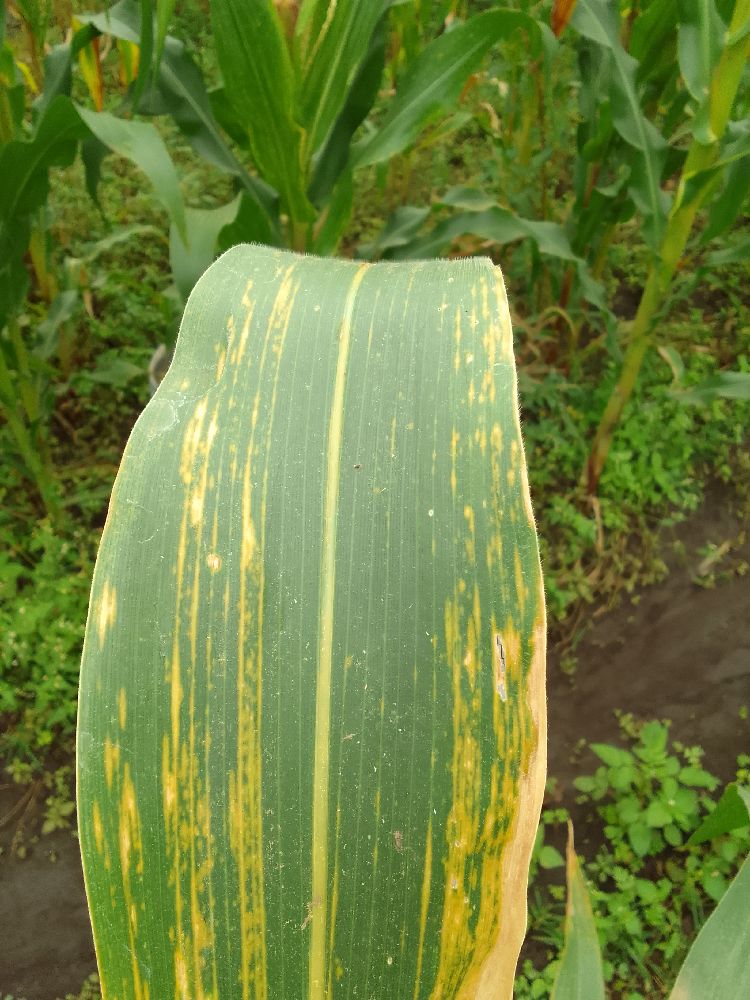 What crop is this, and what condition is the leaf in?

maize, maize lethal necrosis
